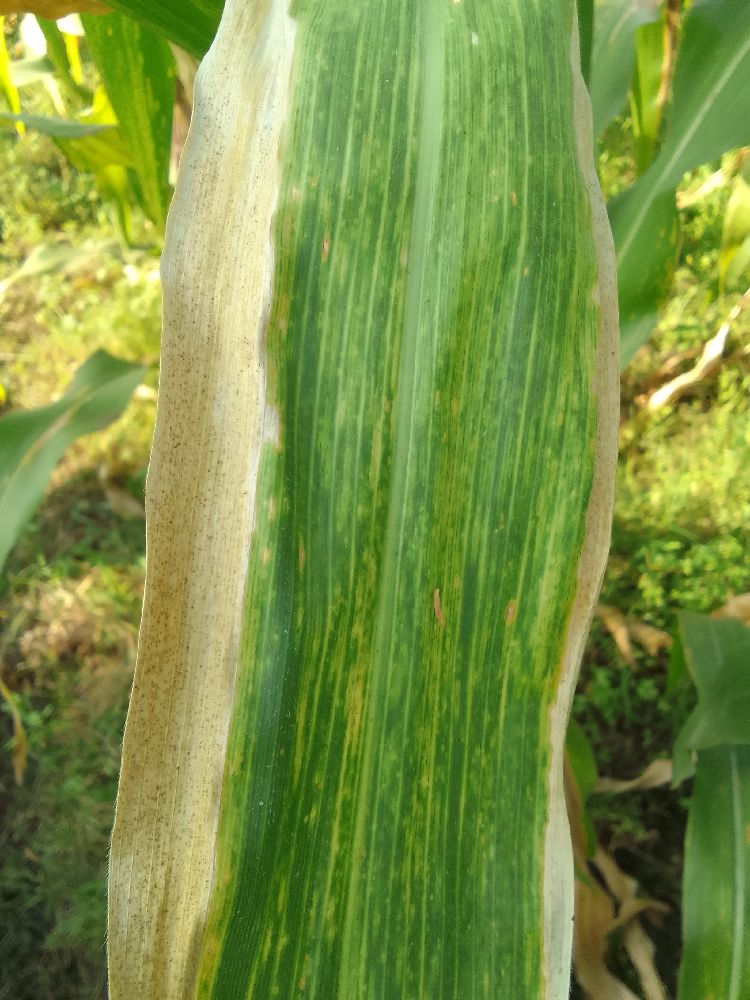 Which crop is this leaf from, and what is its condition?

maize, maize lethal necrosis
